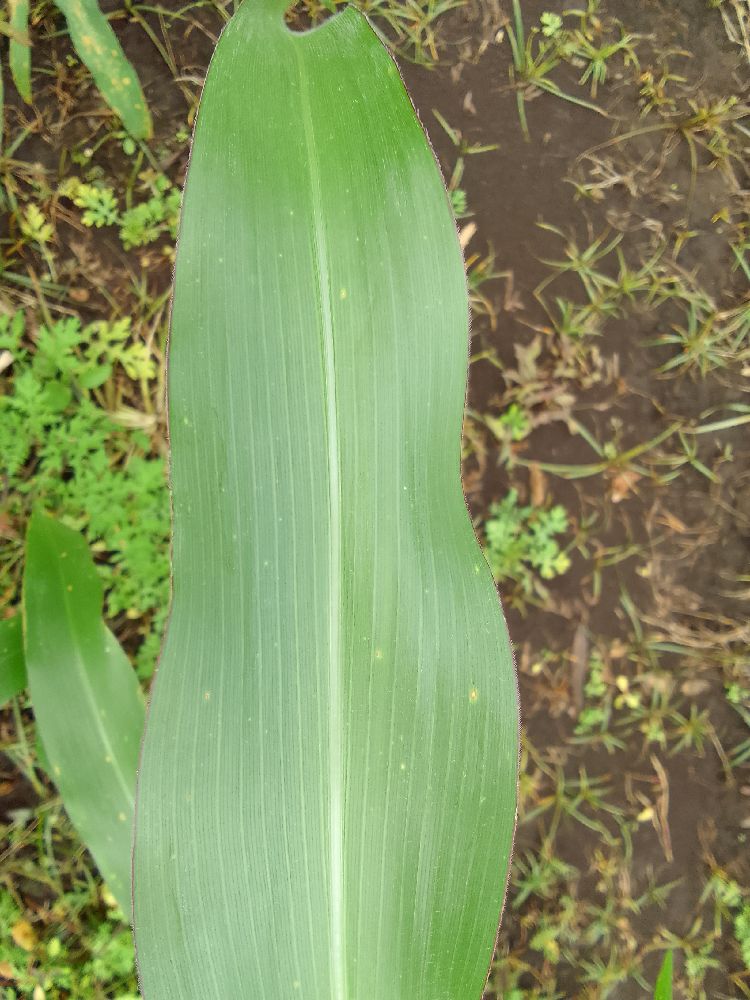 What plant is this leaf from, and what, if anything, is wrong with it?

maize, healthy
